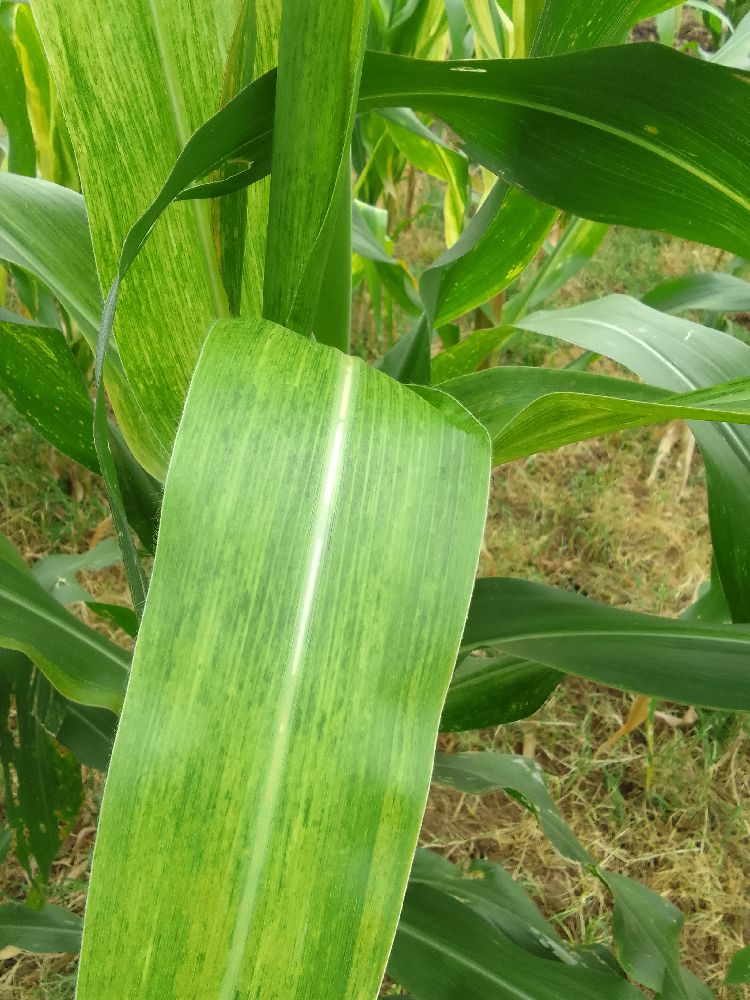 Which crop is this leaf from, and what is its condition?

maize, maize lethal necrosis
